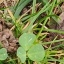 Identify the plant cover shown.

unstructured weed
